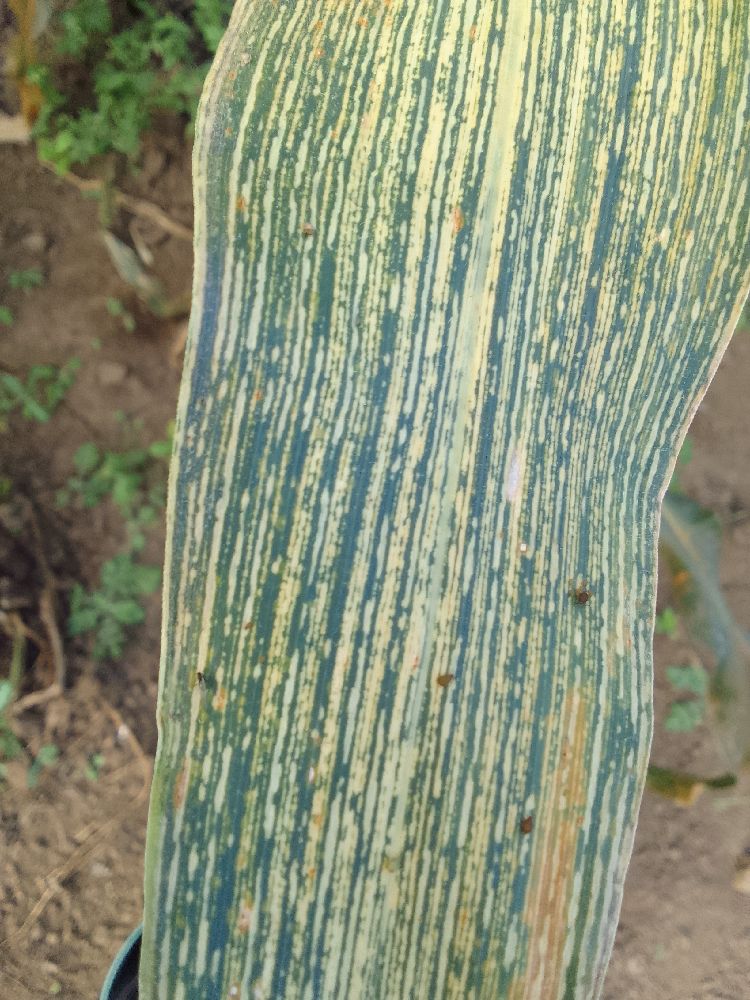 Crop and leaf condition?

maize, maize streak virus
